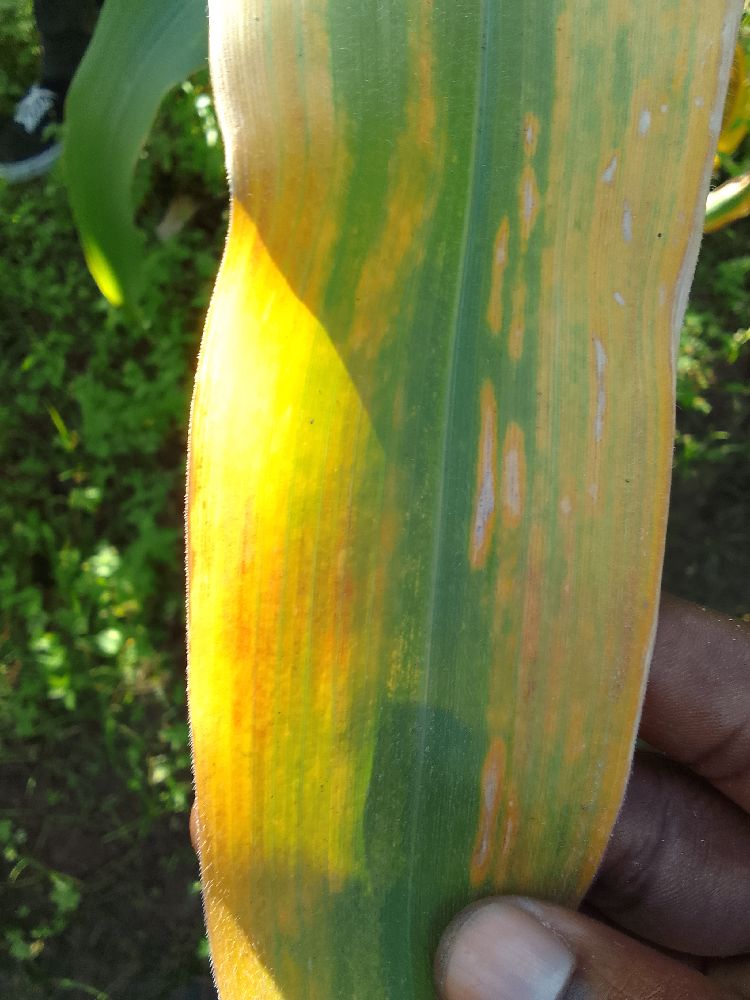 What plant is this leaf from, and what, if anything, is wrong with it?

maize, maize lethal necrosis
